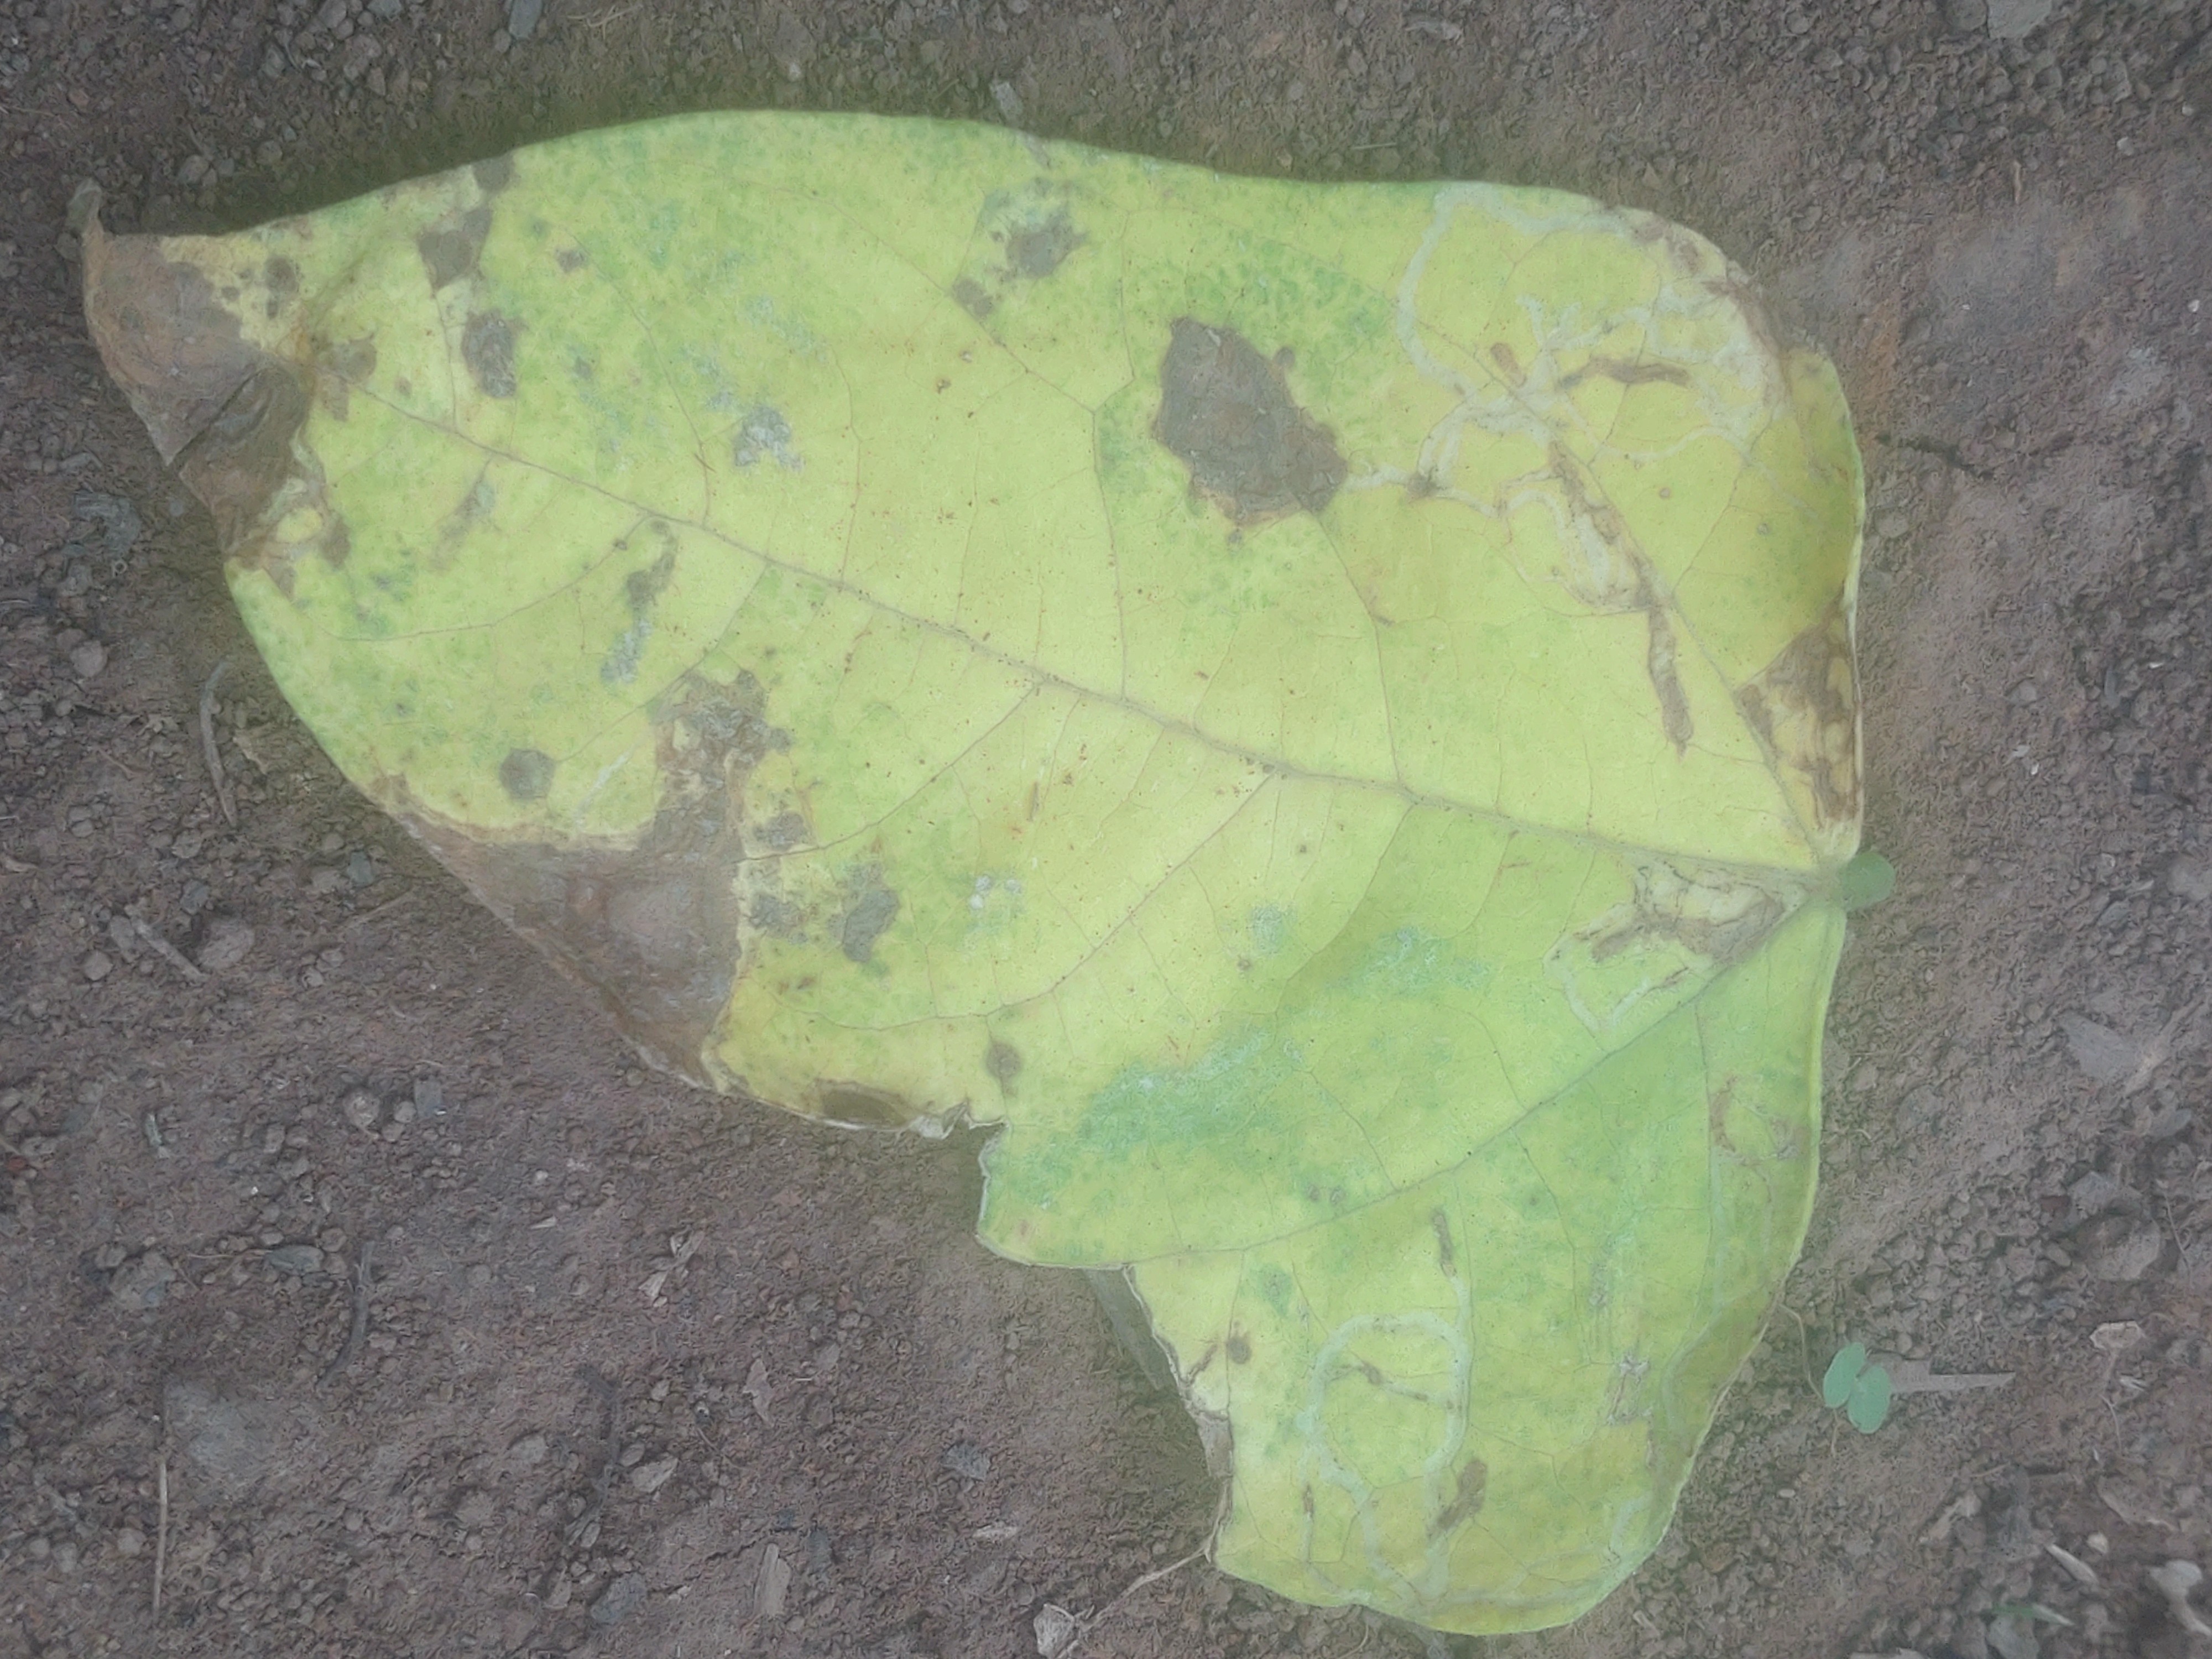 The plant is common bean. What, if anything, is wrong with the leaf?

anthracnose
